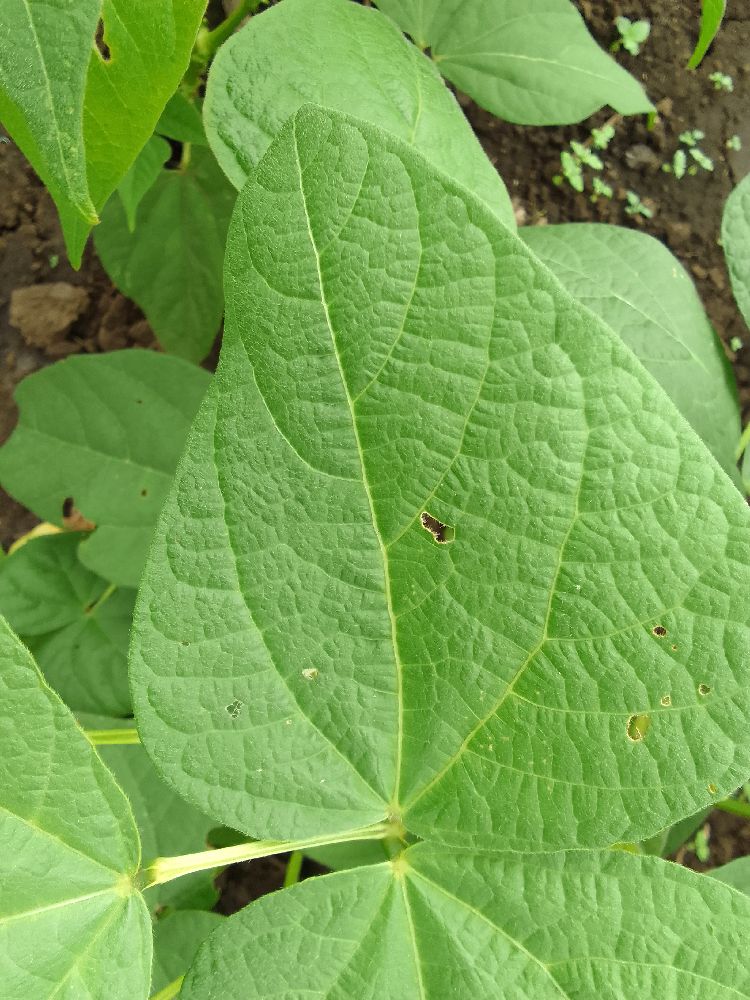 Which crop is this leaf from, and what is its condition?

common bean, healthy
